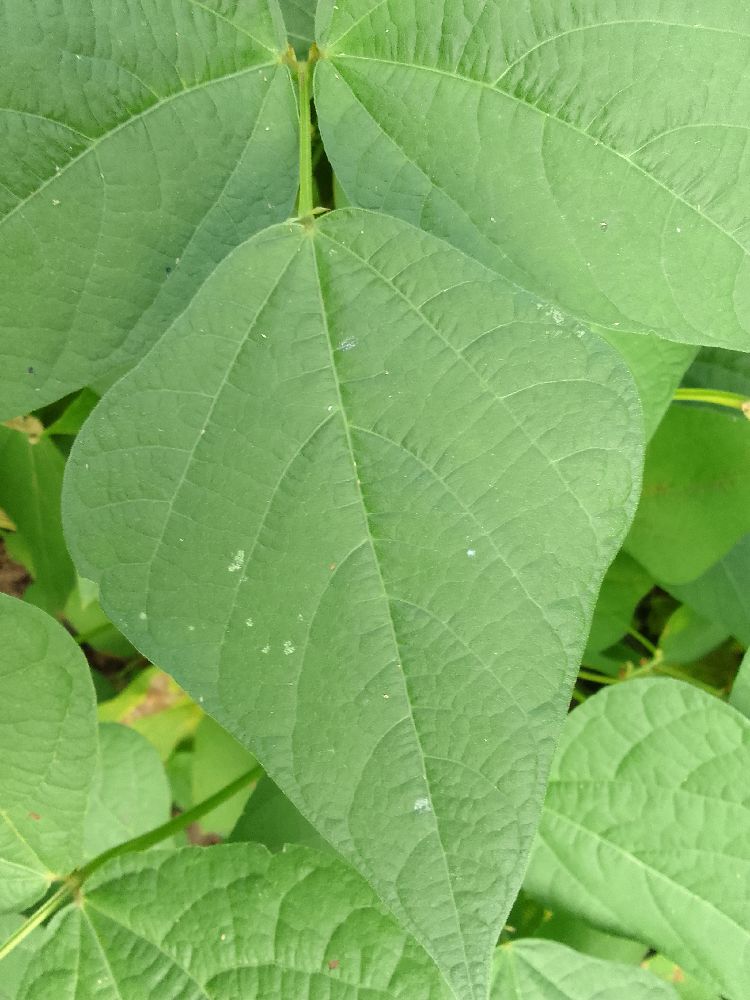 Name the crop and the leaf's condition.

common bean, healthy
